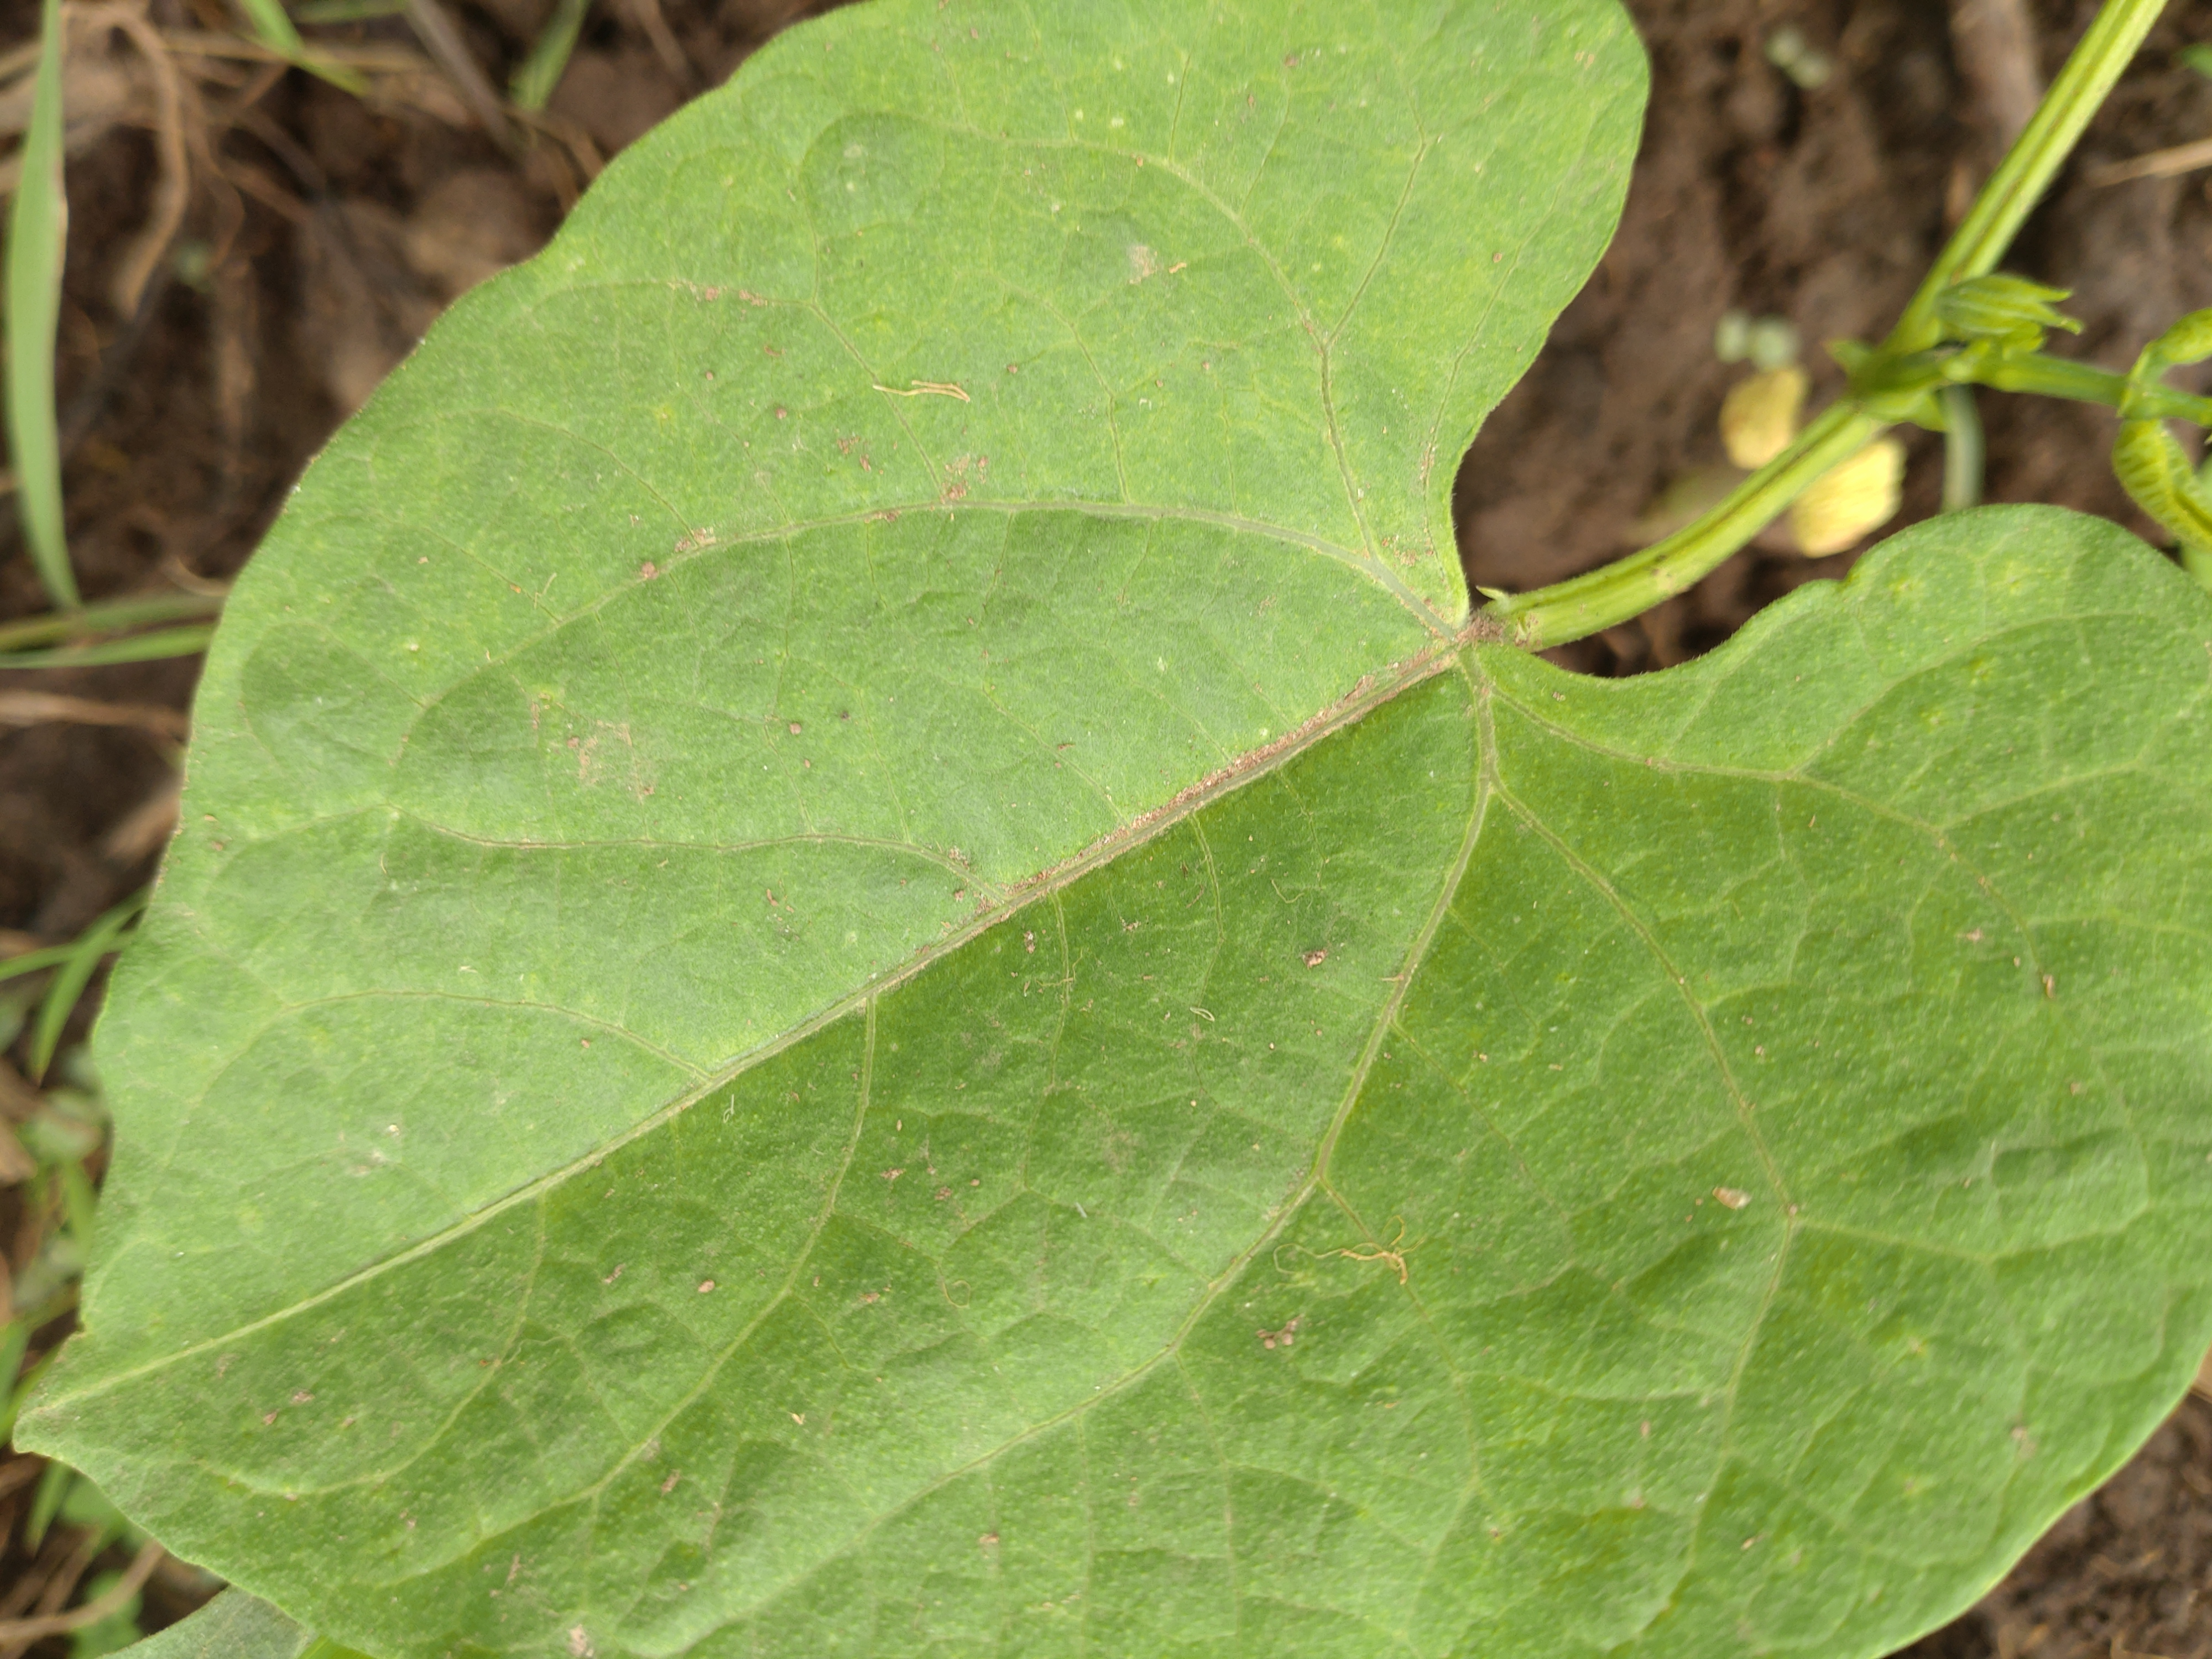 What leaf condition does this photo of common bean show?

healthy
